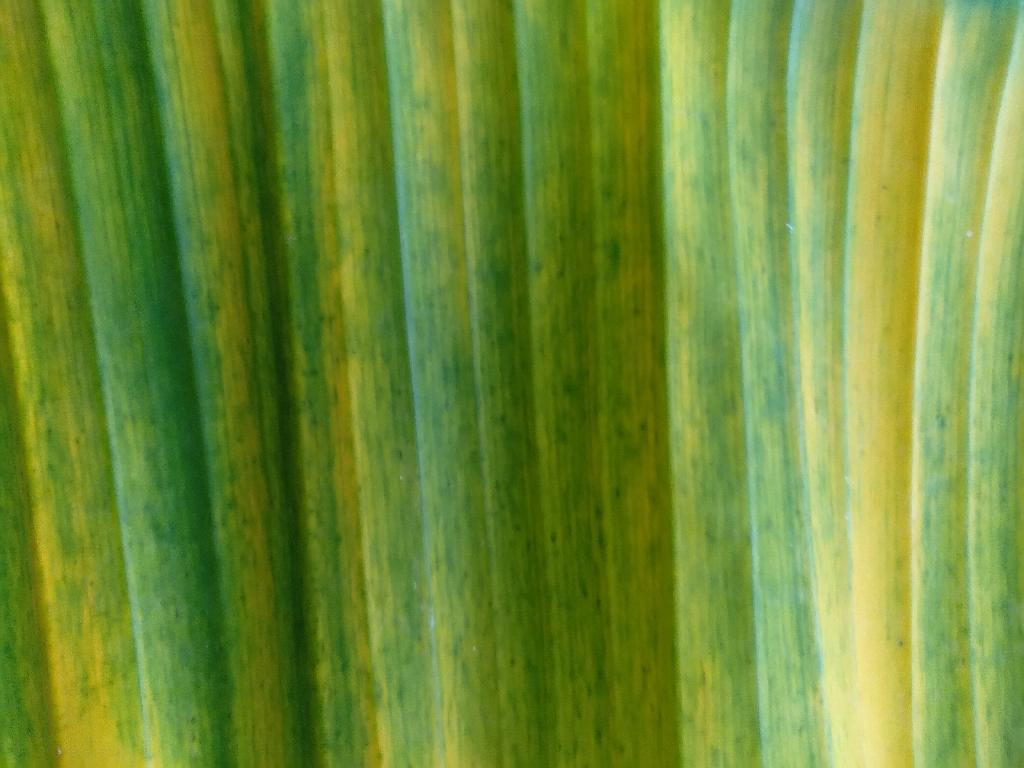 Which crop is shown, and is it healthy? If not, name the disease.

banana, fusarium wilt race 1
